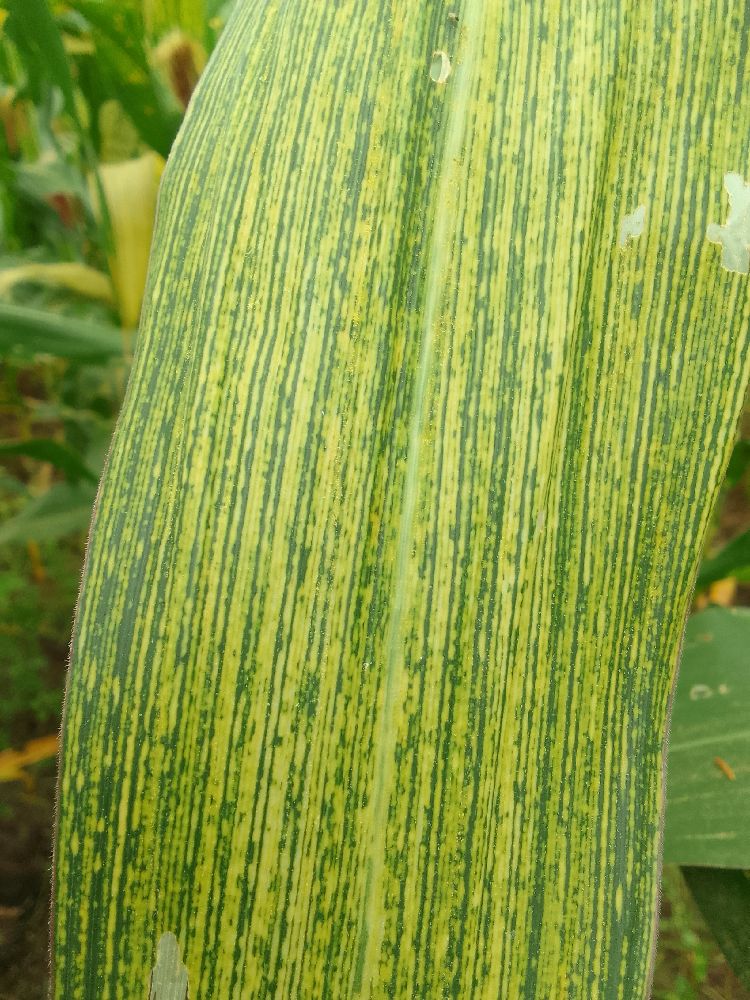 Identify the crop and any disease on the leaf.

maize, maize streak virus
